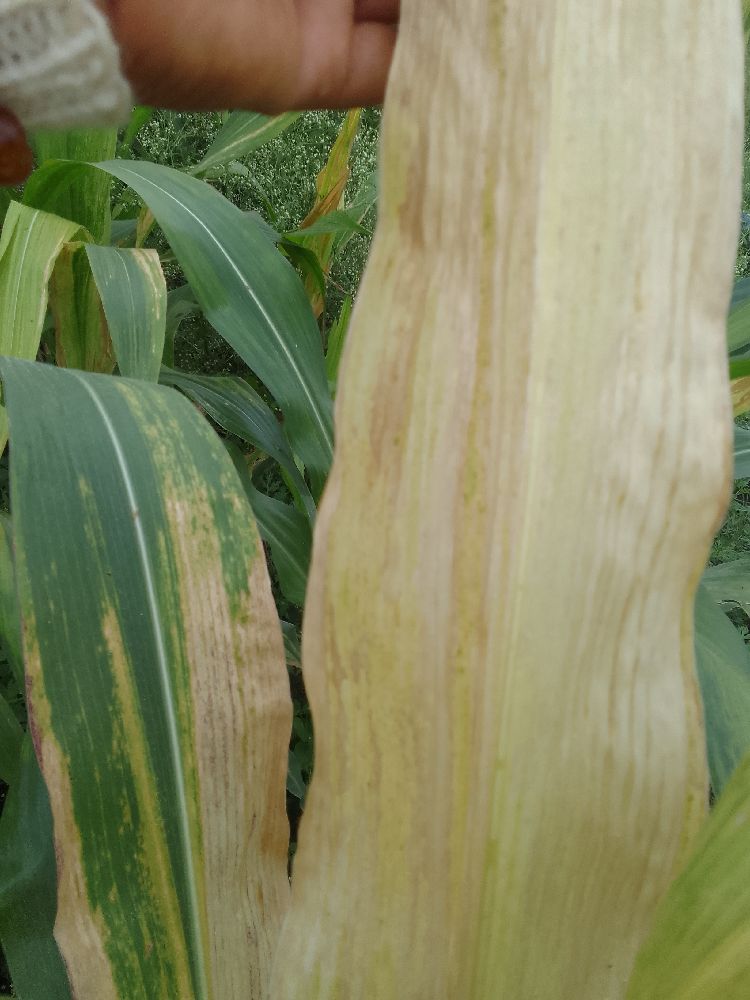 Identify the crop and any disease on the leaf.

maize, maize lethal necrosis
